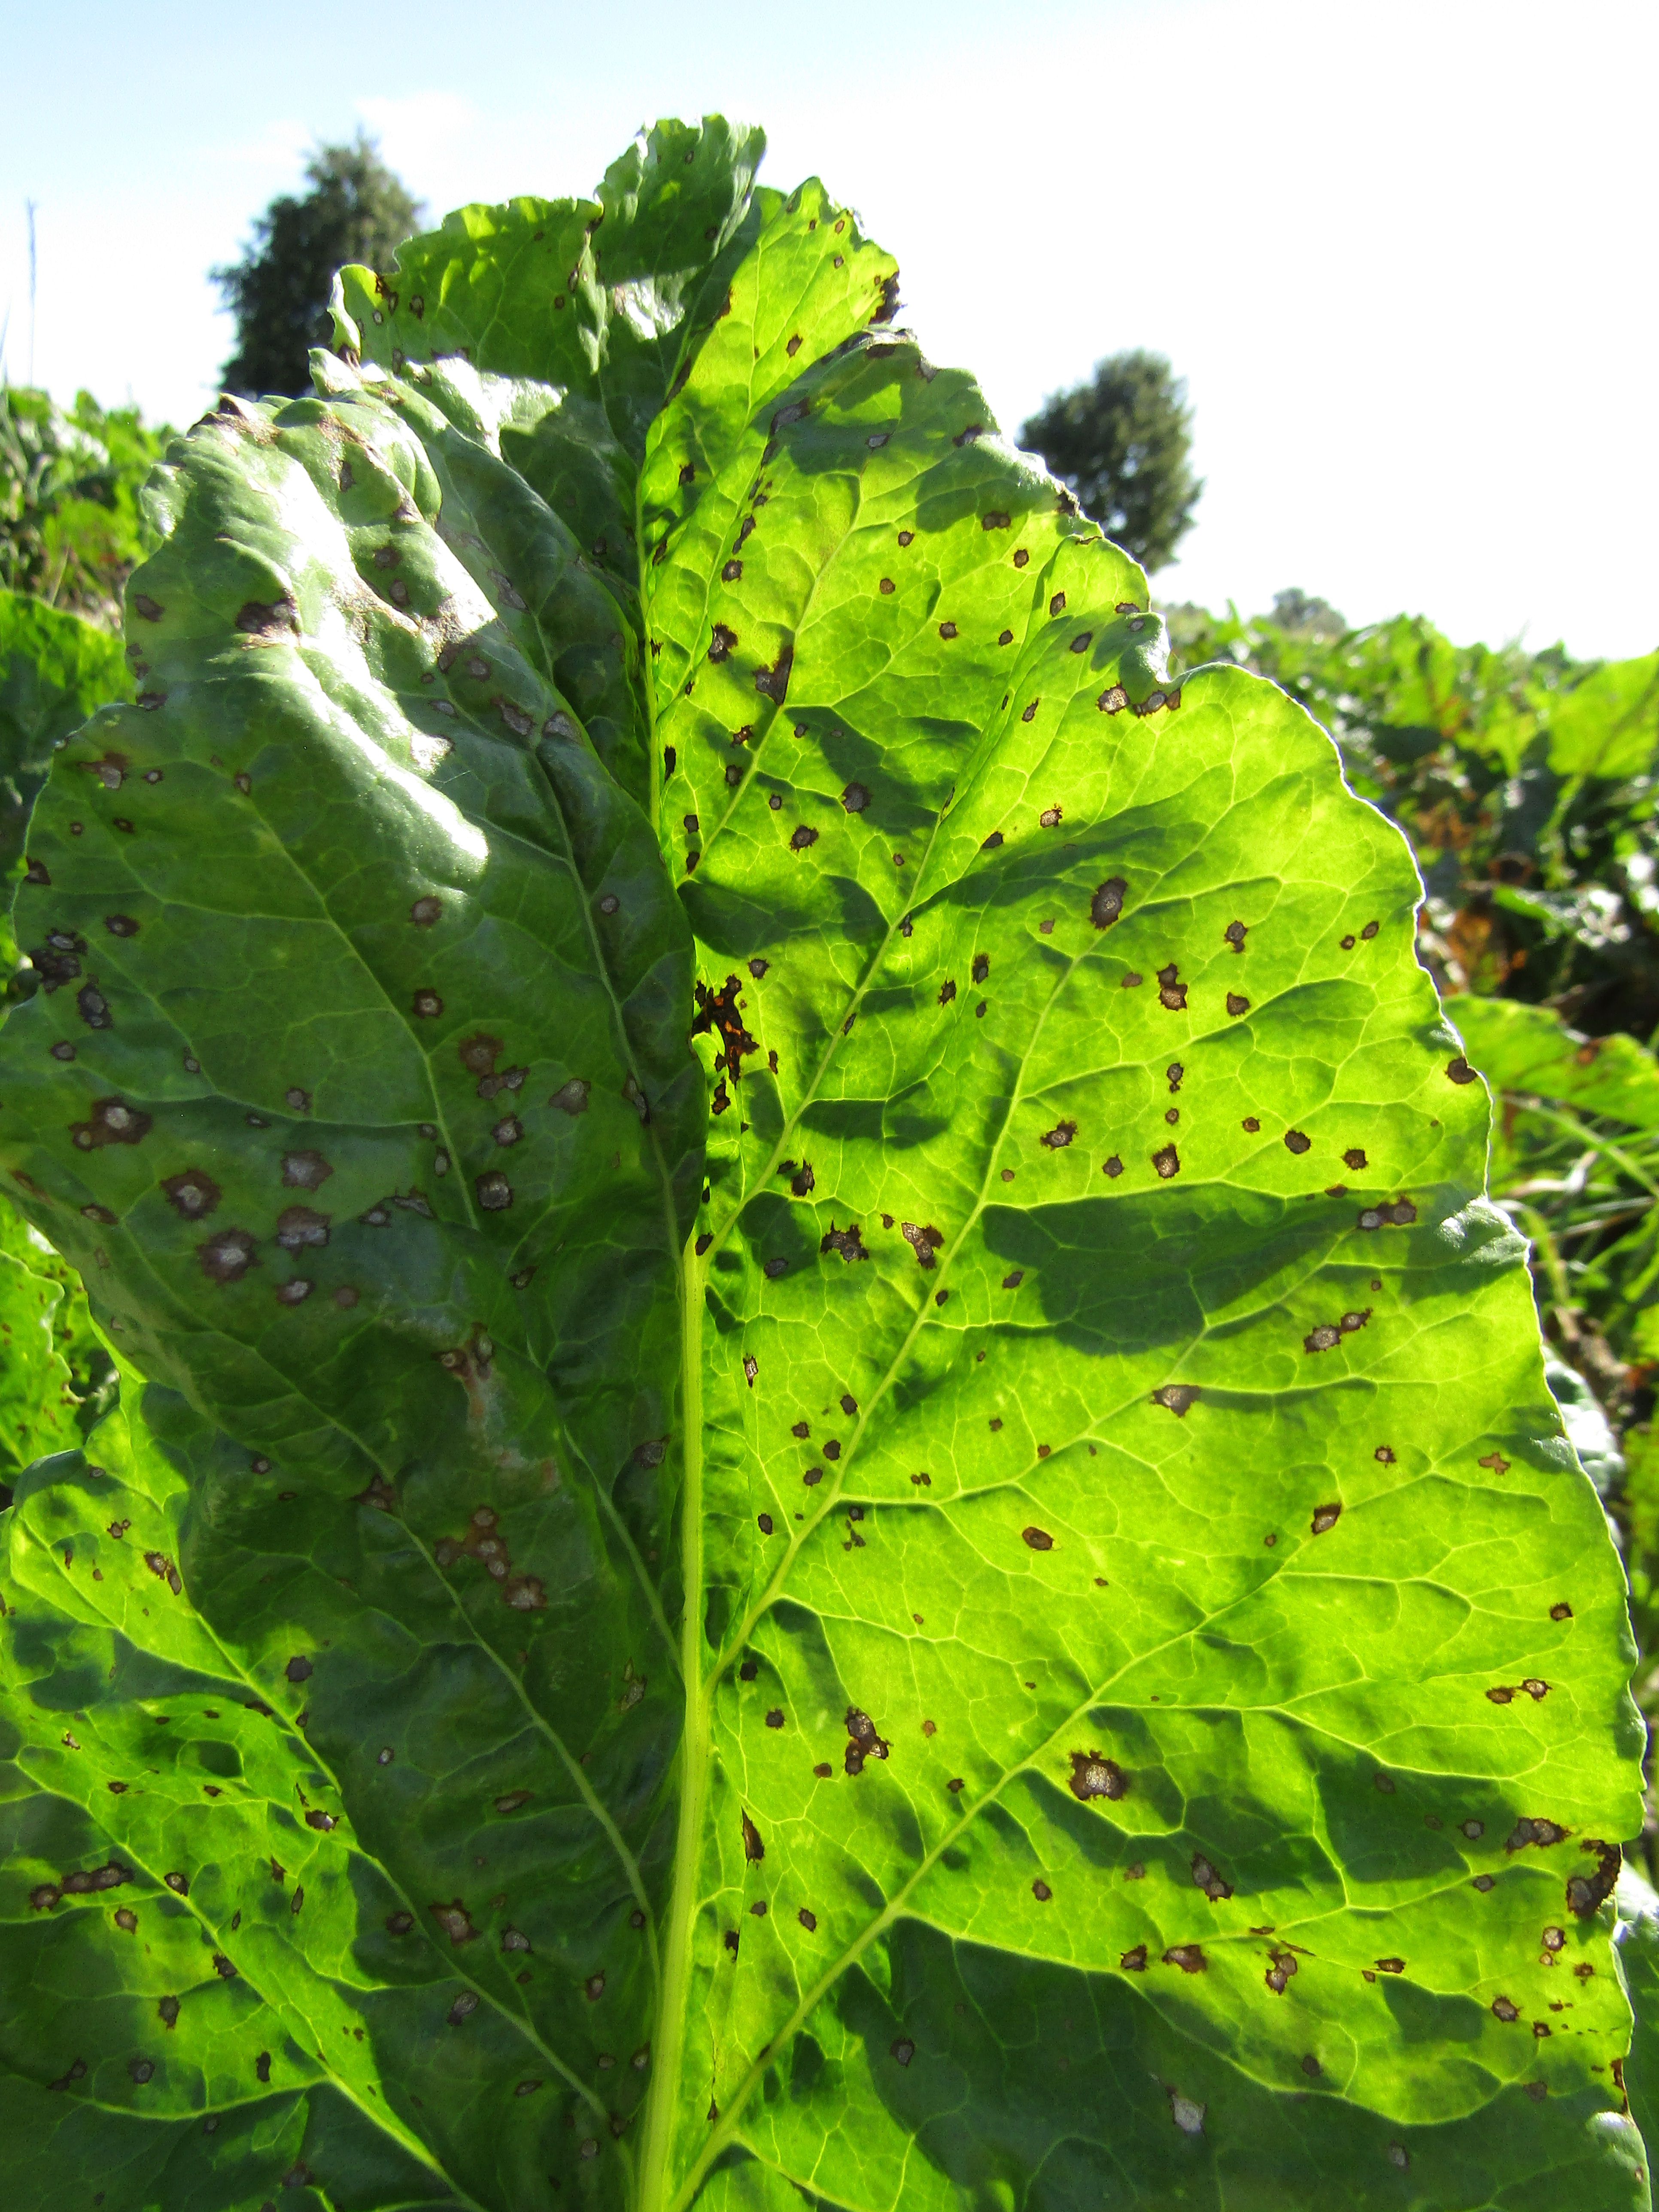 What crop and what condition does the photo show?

beet, cercospora
